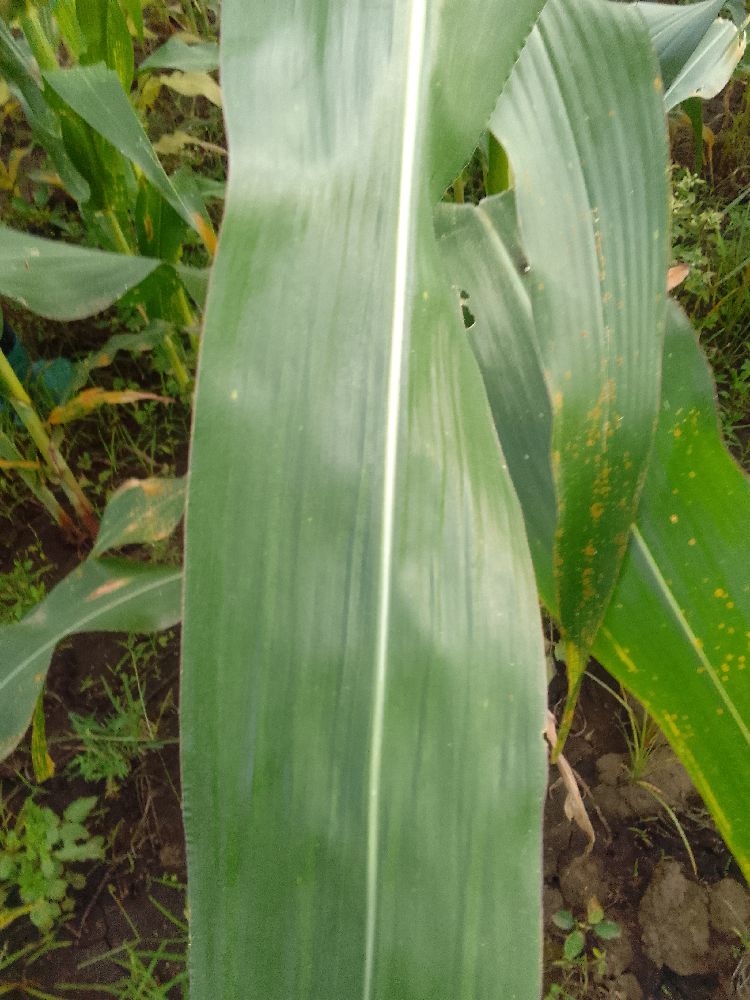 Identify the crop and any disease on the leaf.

maize, healthy
